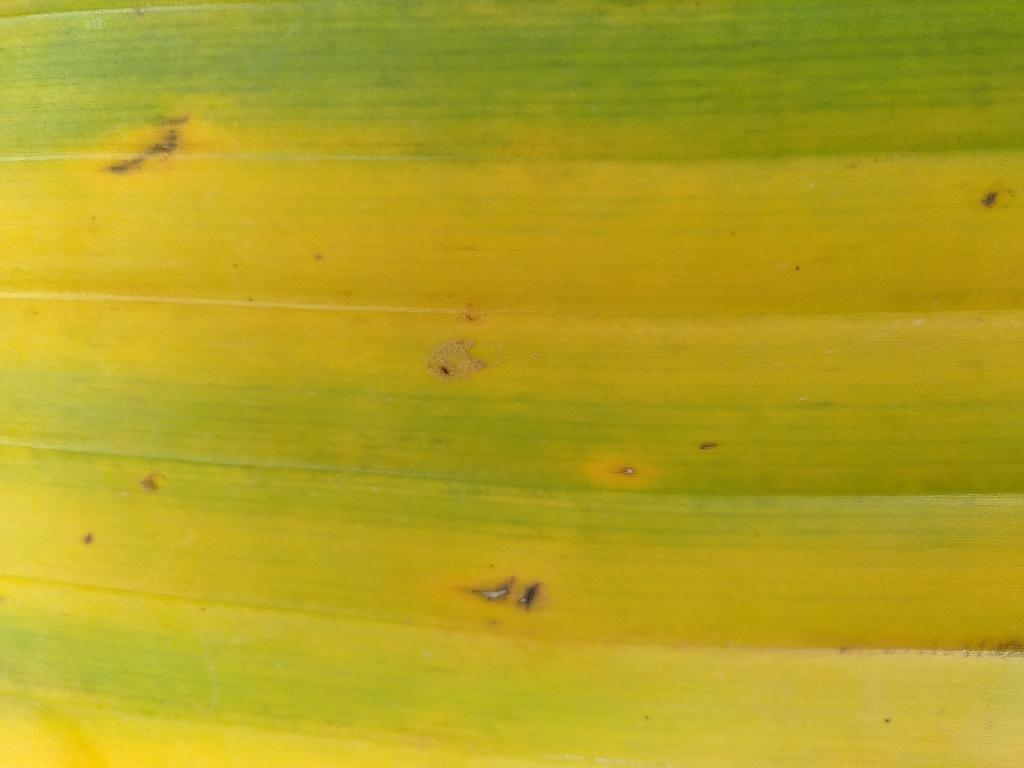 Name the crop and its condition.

banana, fusarium wilt race 1
